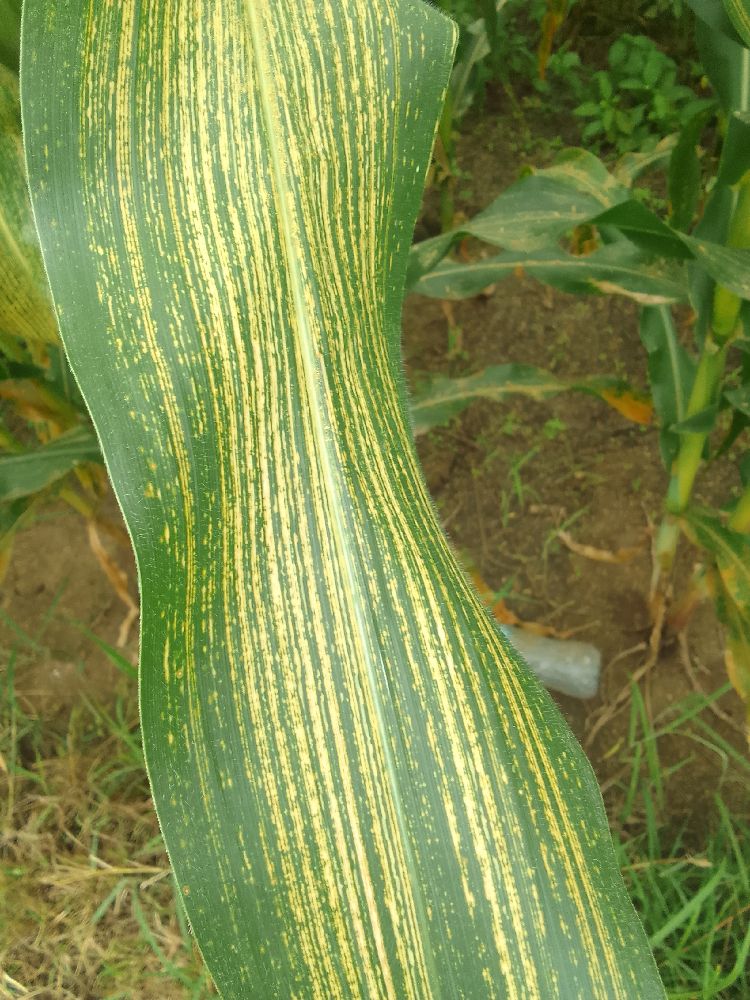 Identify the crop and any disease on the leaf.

maize, maize streak virus
